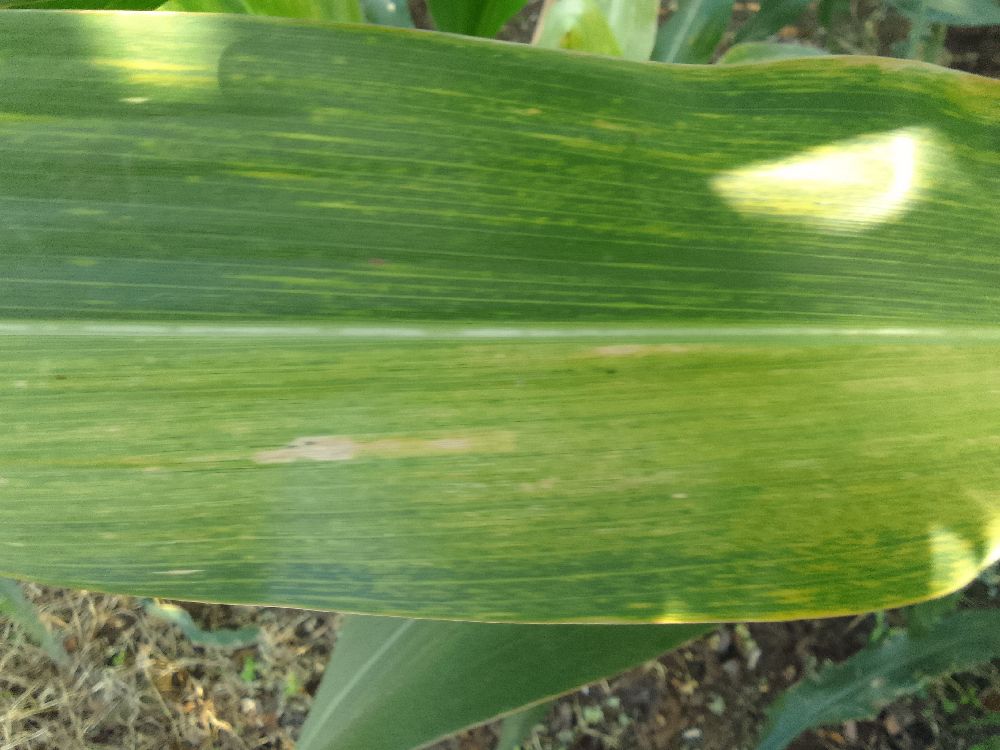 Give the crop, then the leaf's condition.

maize, maize lethal necrosis
